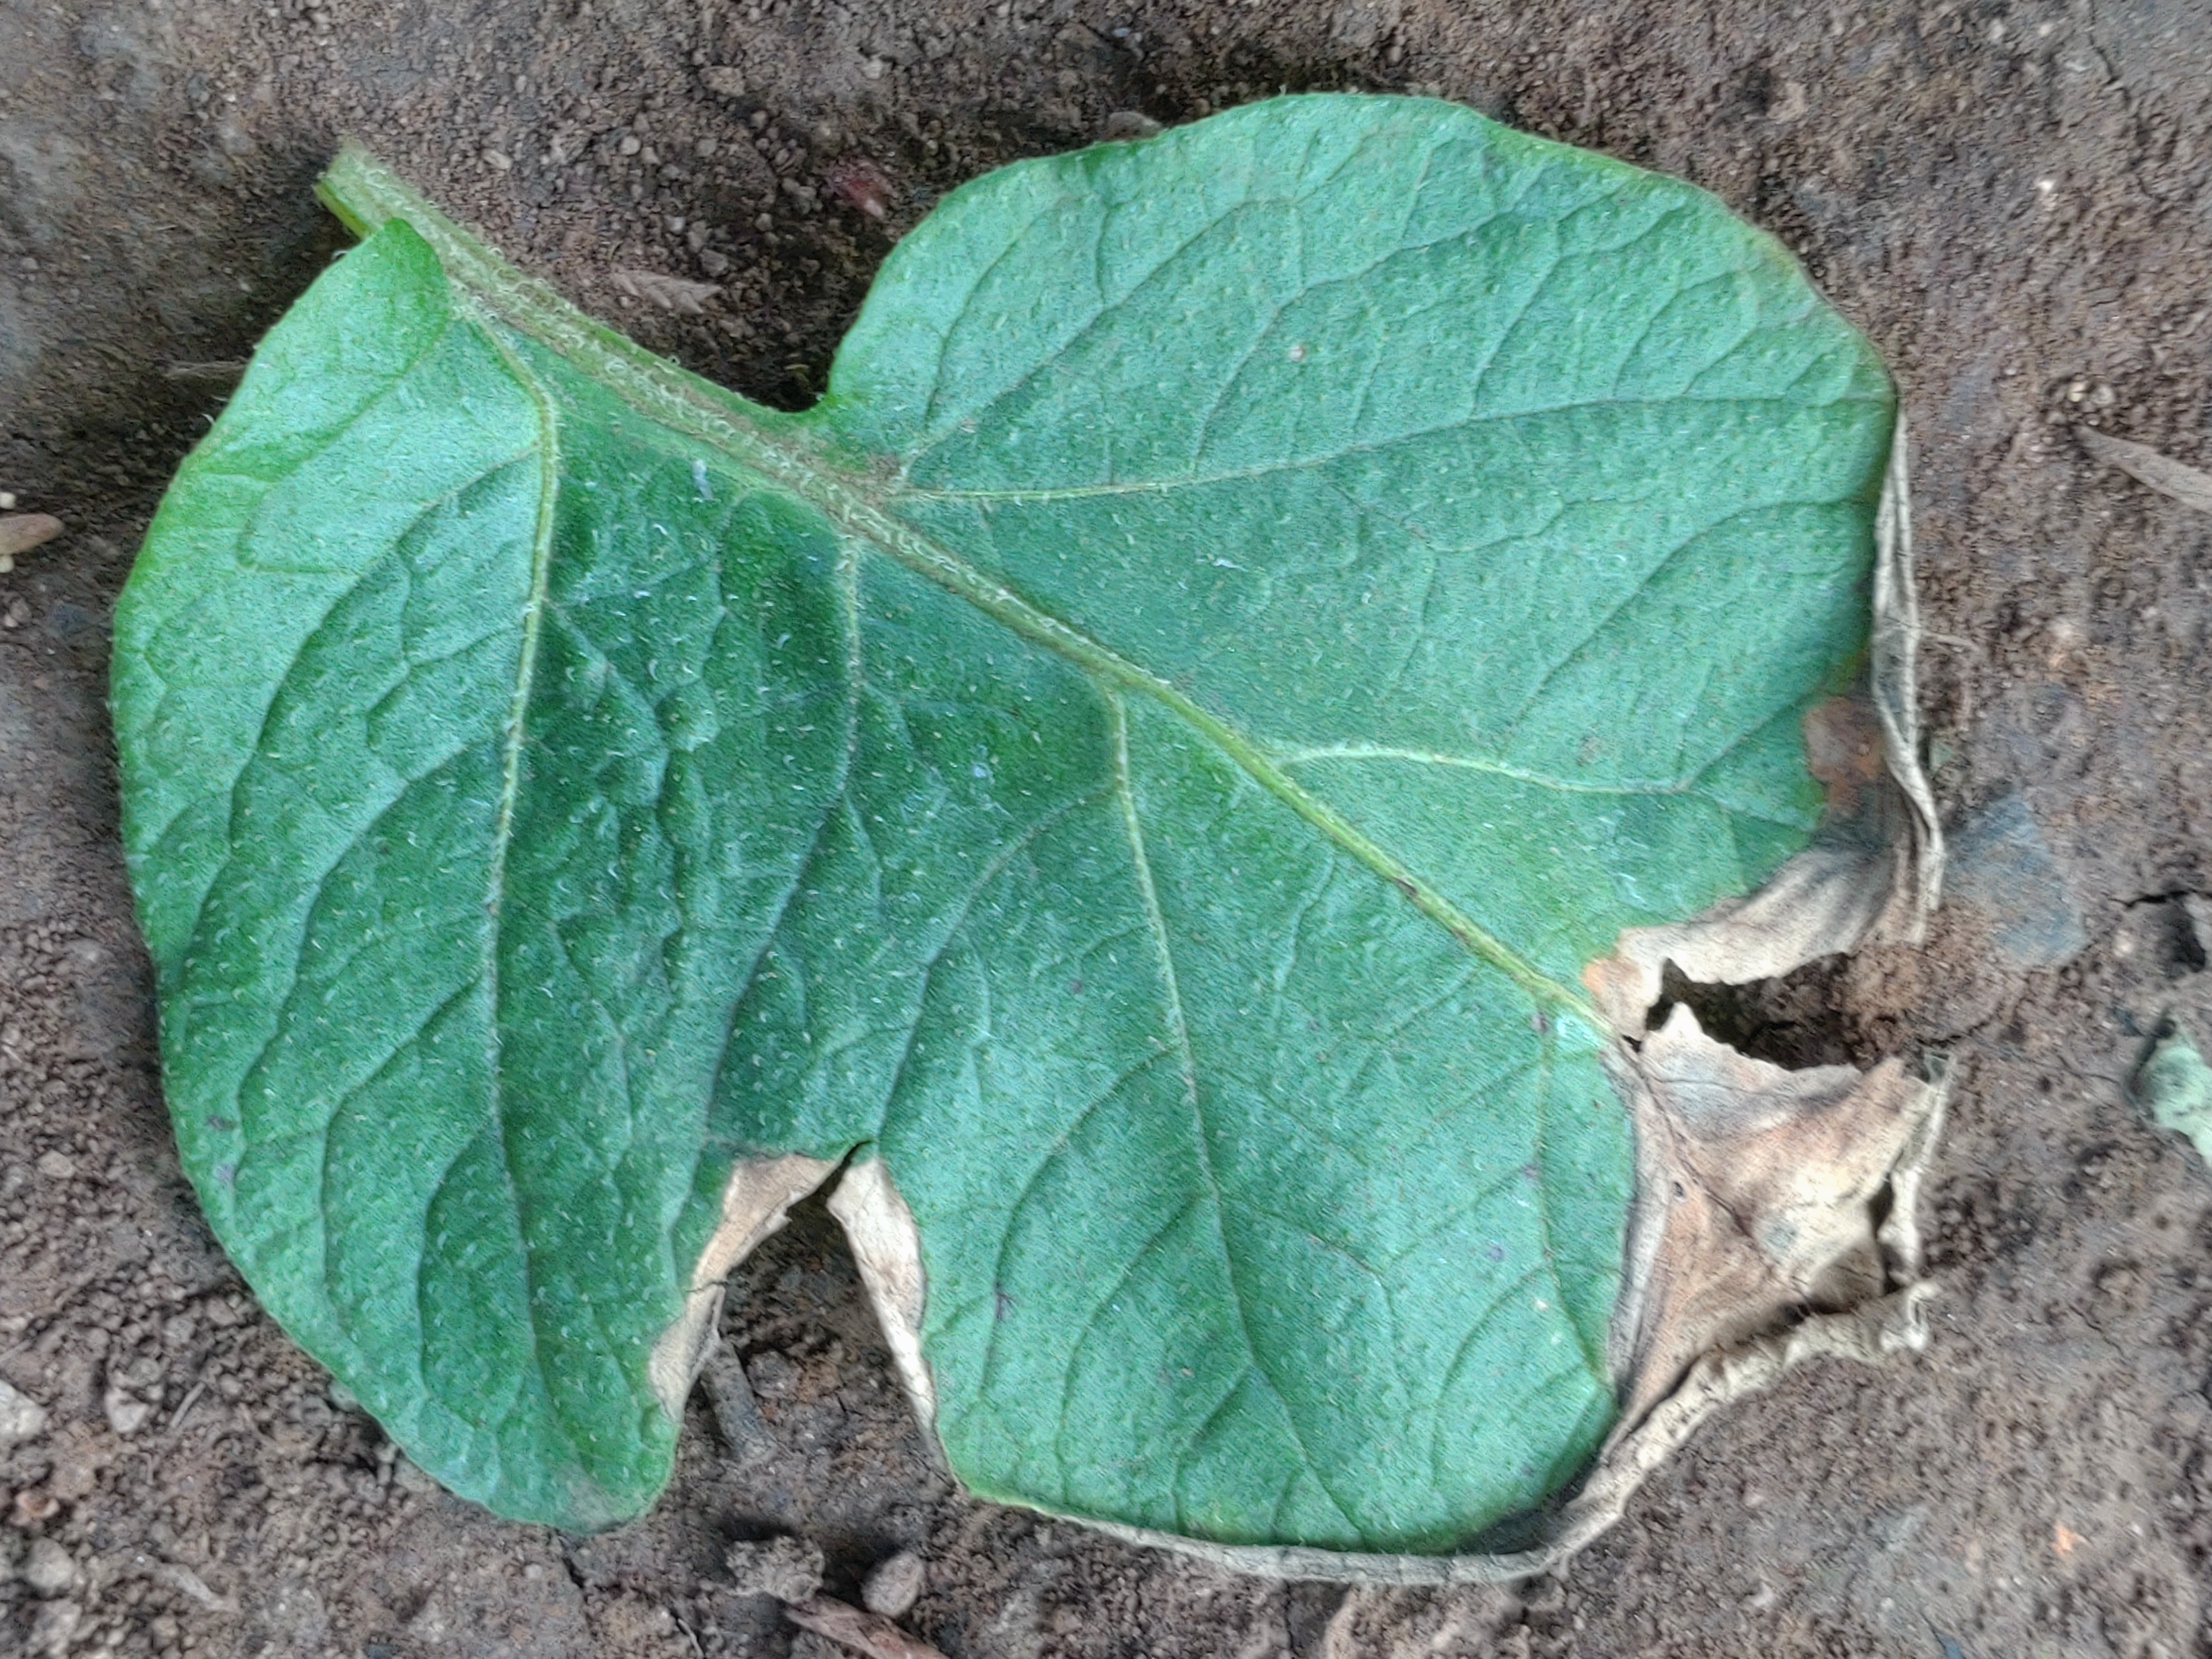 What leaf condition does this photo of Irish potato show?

early blight
